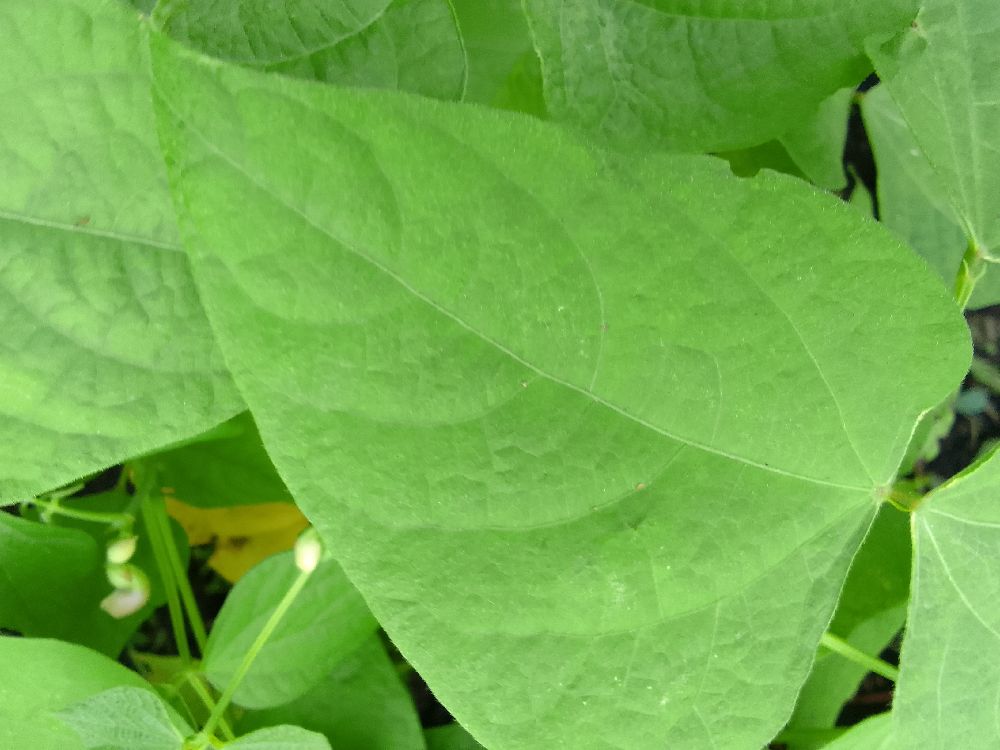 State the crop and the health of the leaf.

common bean, healthy
